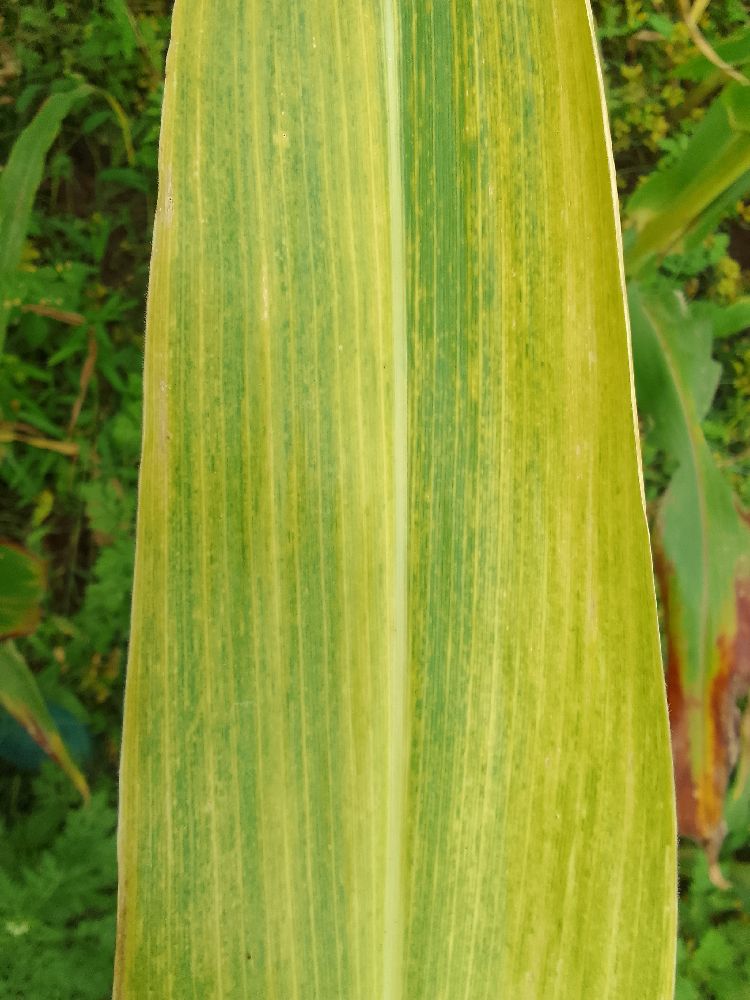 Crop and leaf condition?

maize, maize lethal necrosis
